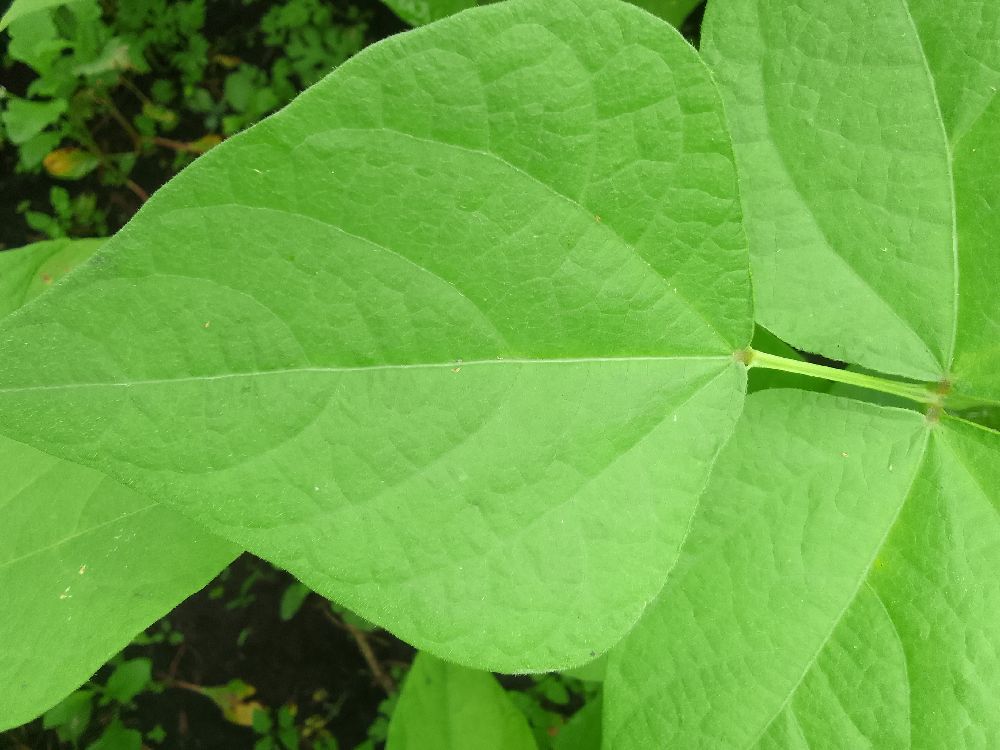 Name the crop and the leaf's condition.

common bean, healthy
